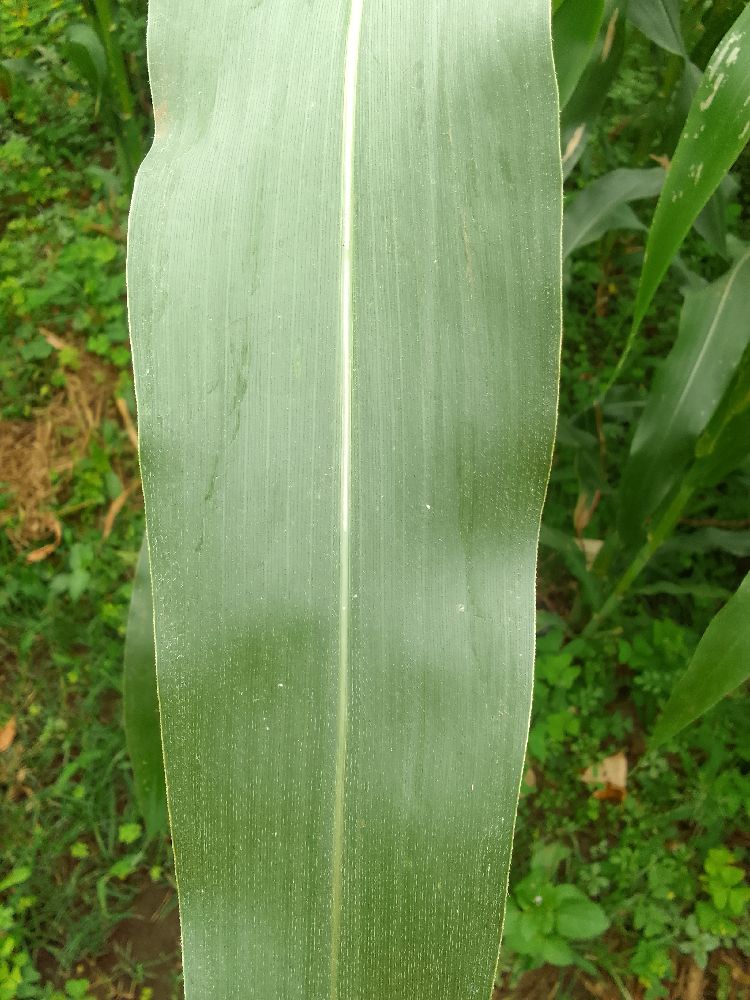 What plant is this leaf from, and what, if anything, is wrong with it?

maize, healthy
